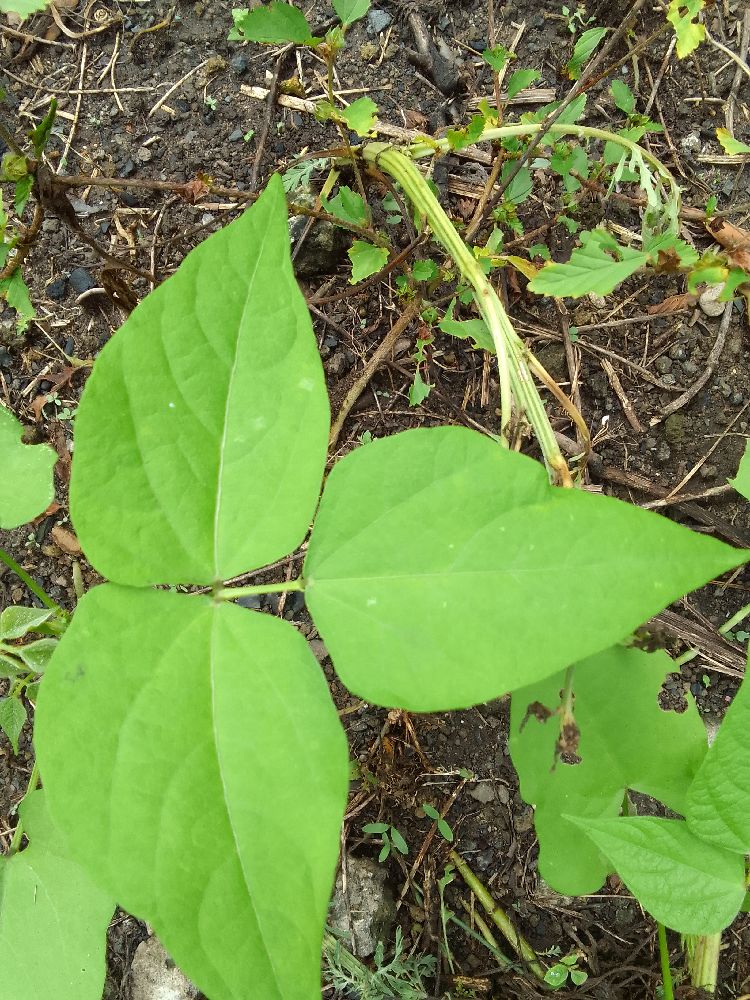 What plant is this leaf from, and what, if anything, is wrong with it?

common bean, healthy
